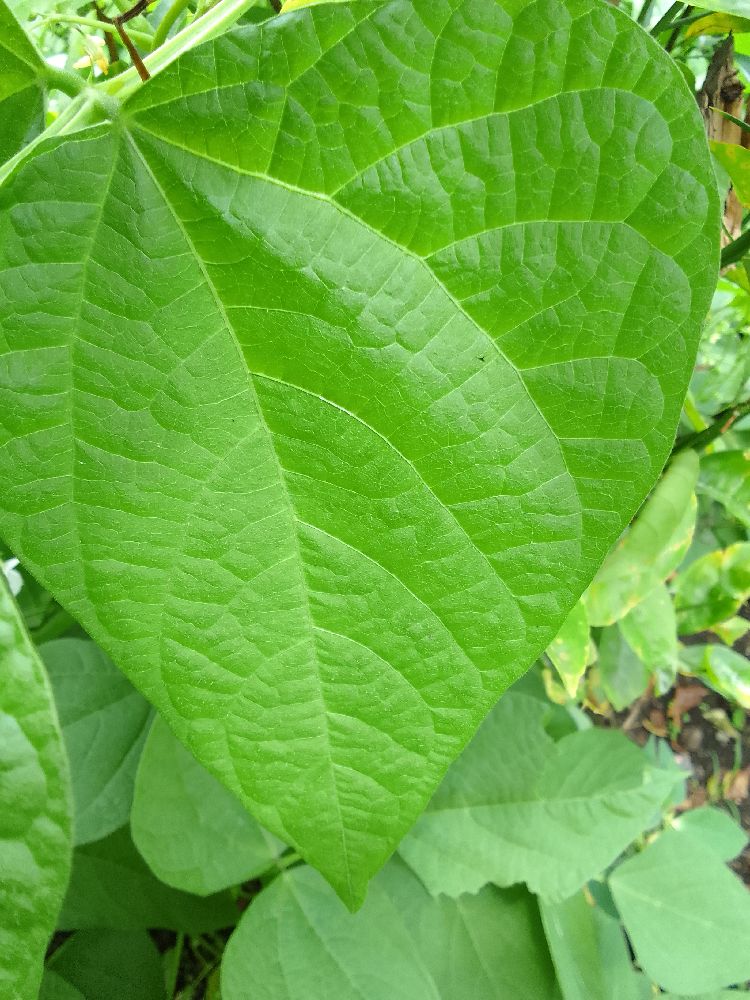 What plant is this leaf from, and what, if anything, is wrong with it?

common bean, healthy
